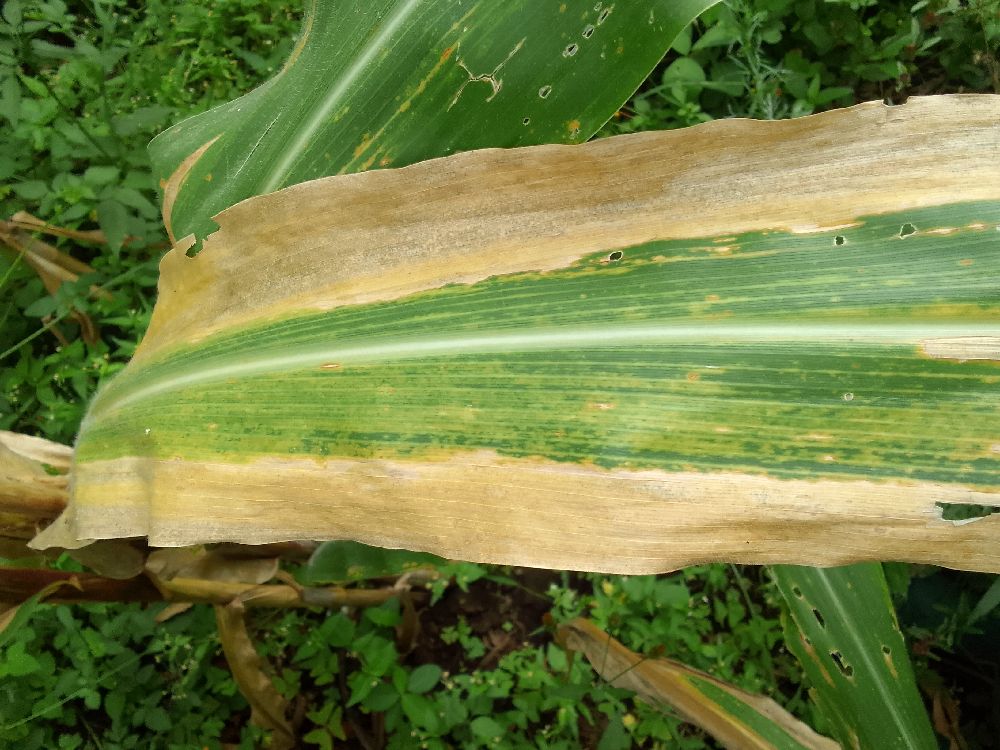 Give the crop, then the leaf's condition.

maize, maize lethal necrosis
